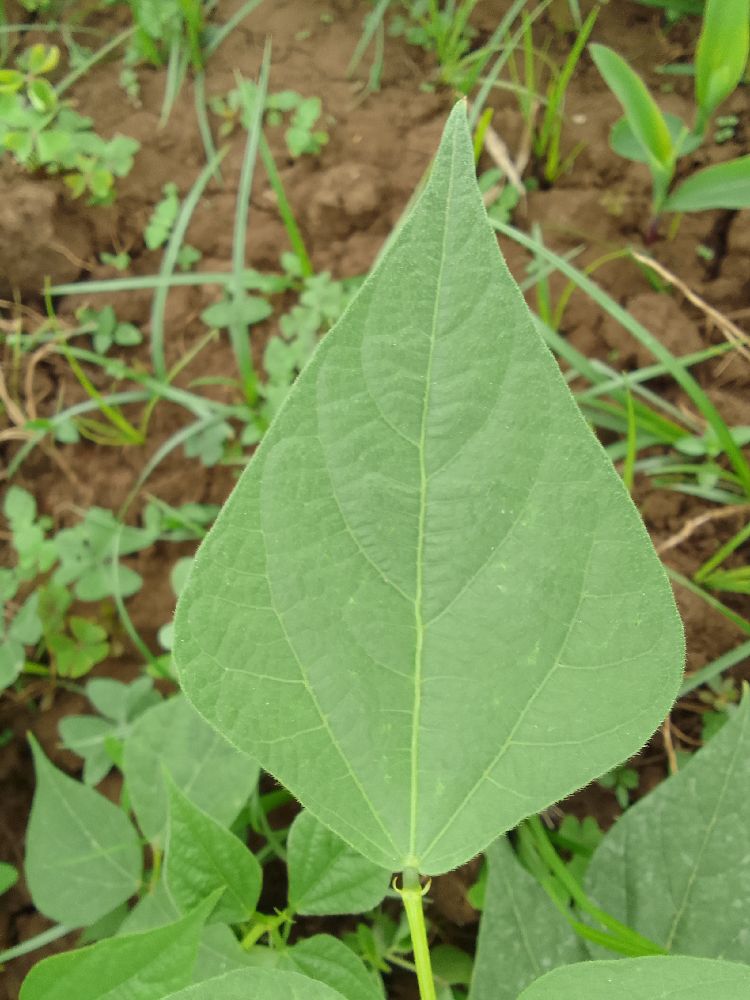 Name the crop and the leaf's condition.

common bean, healthy
